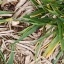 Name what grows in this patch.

grass
